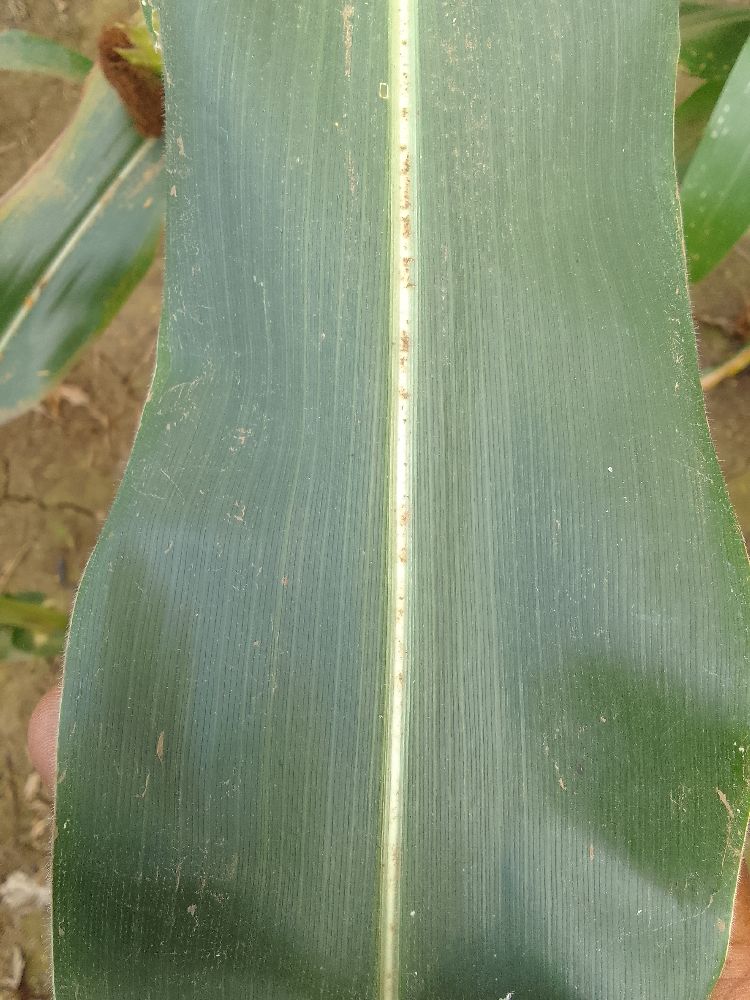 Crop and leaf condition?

maize, healthy
